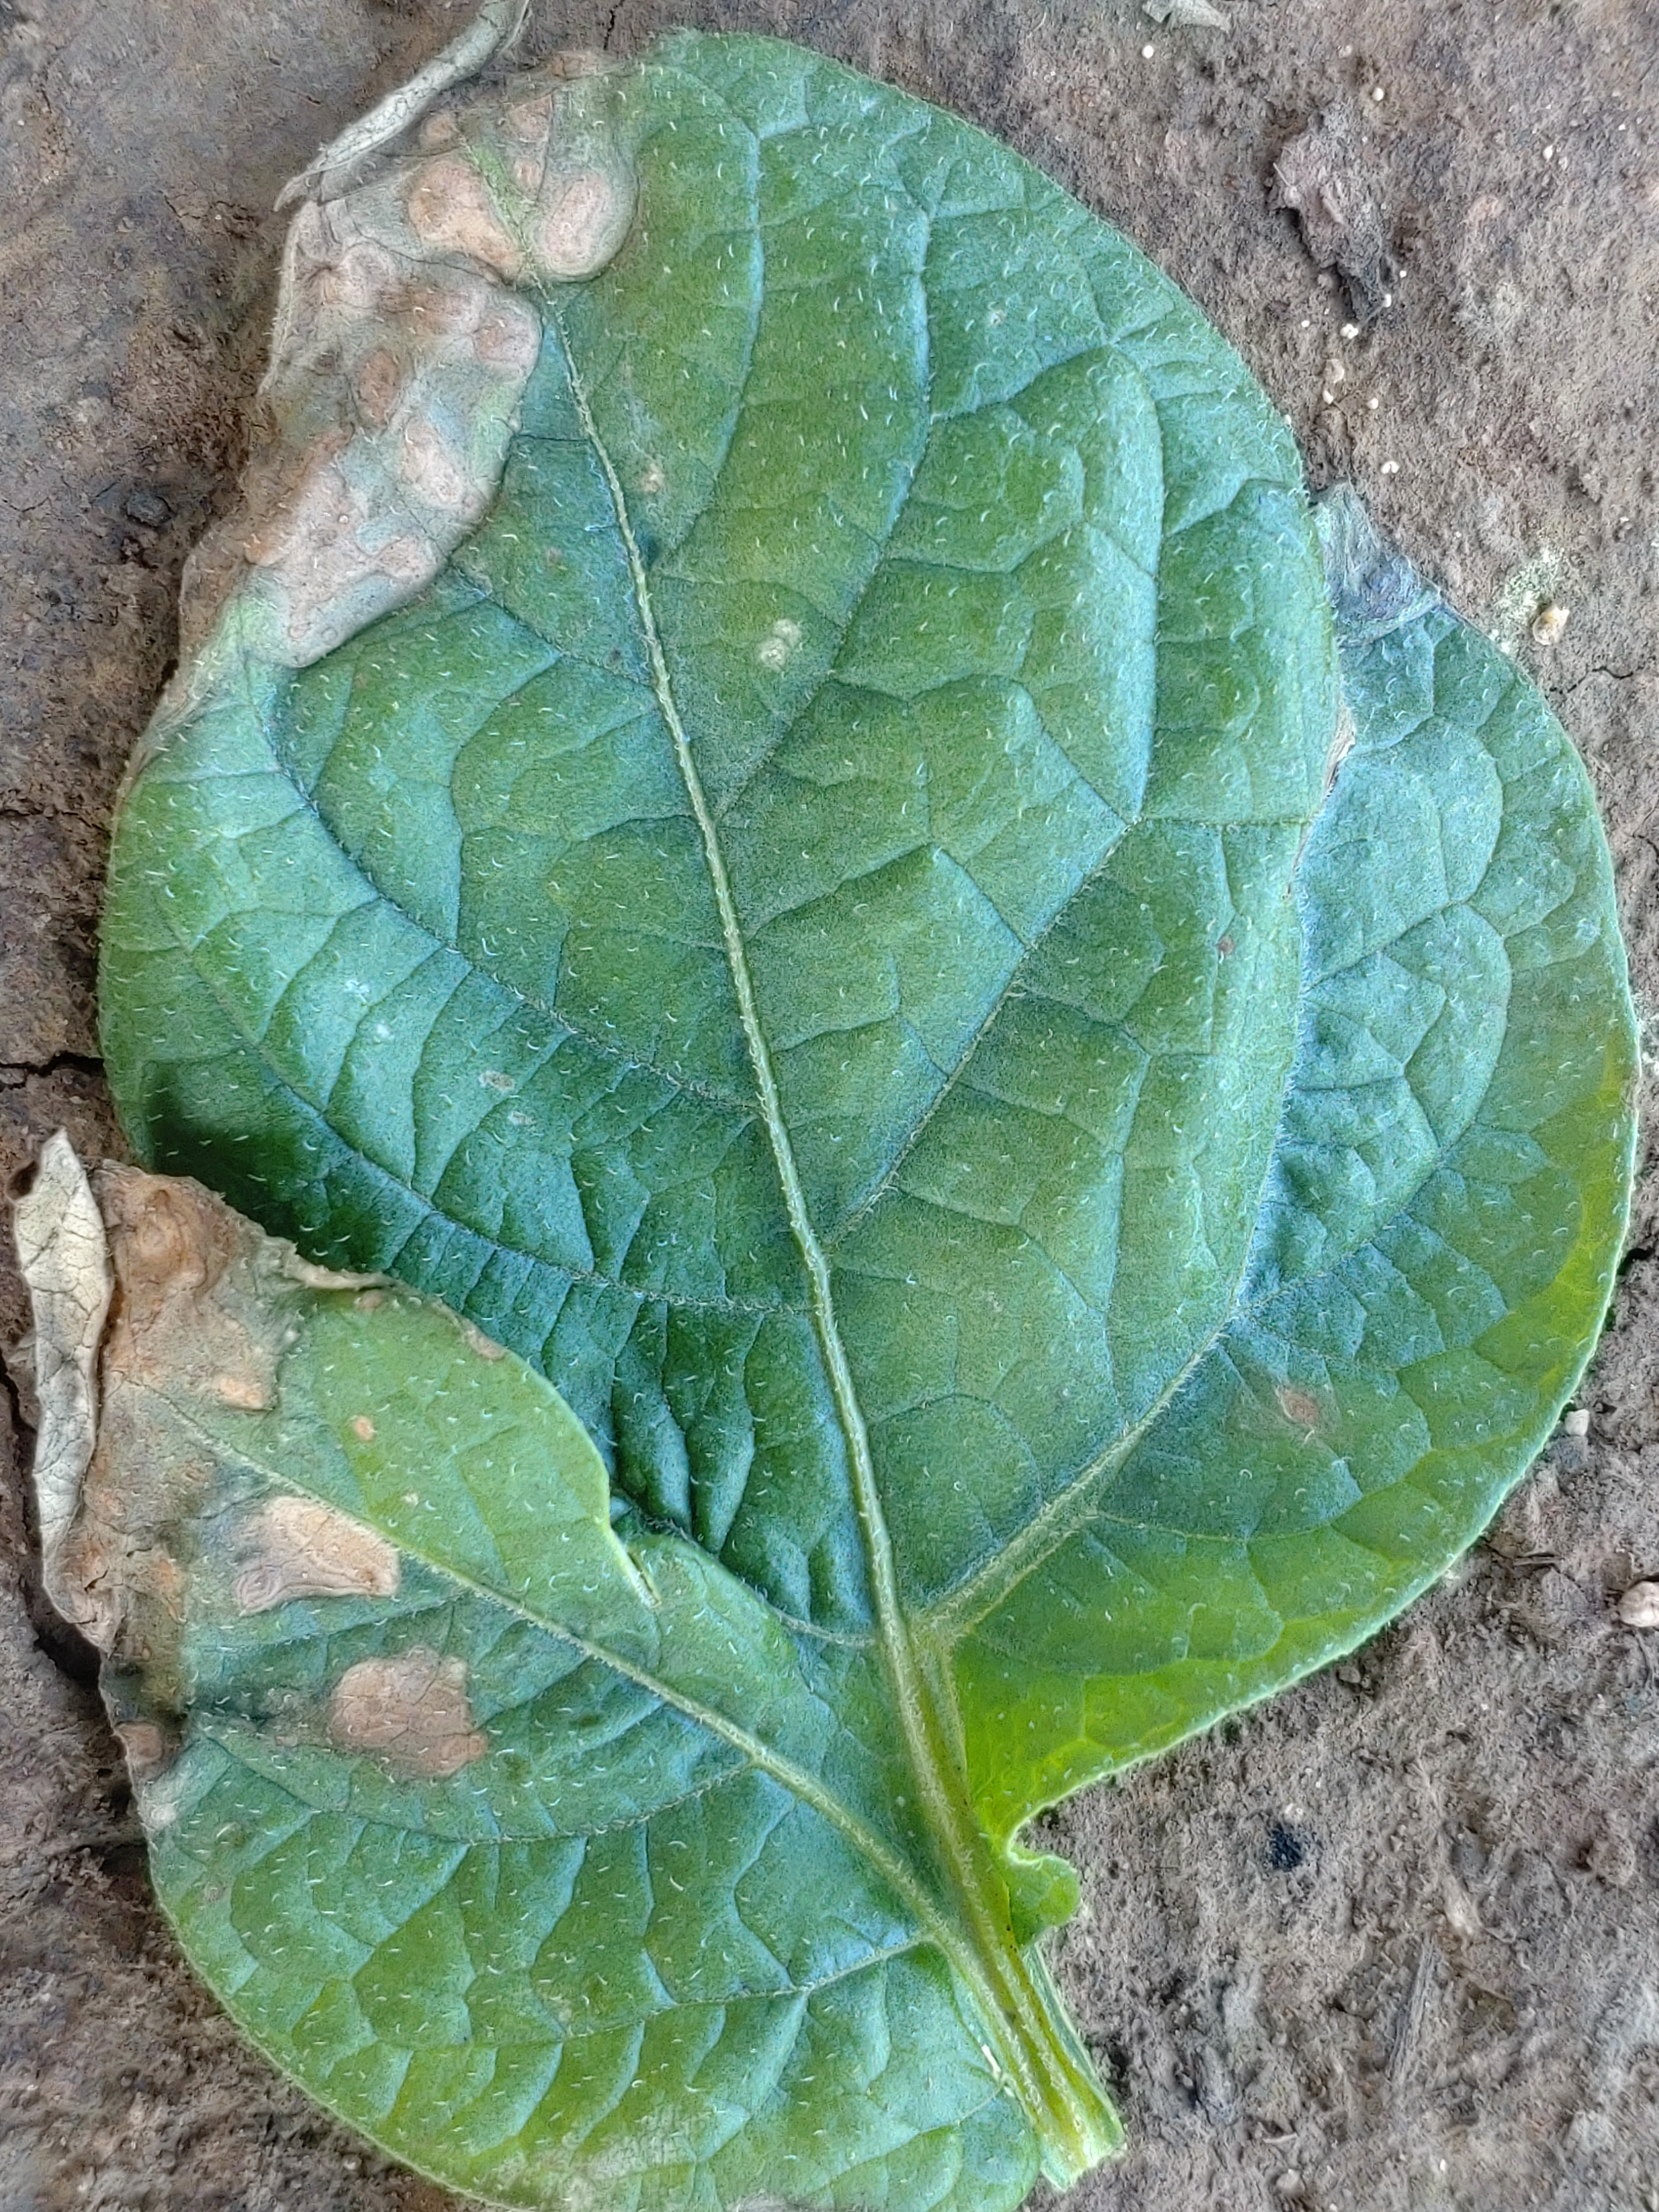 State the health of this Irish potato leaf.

early blight
